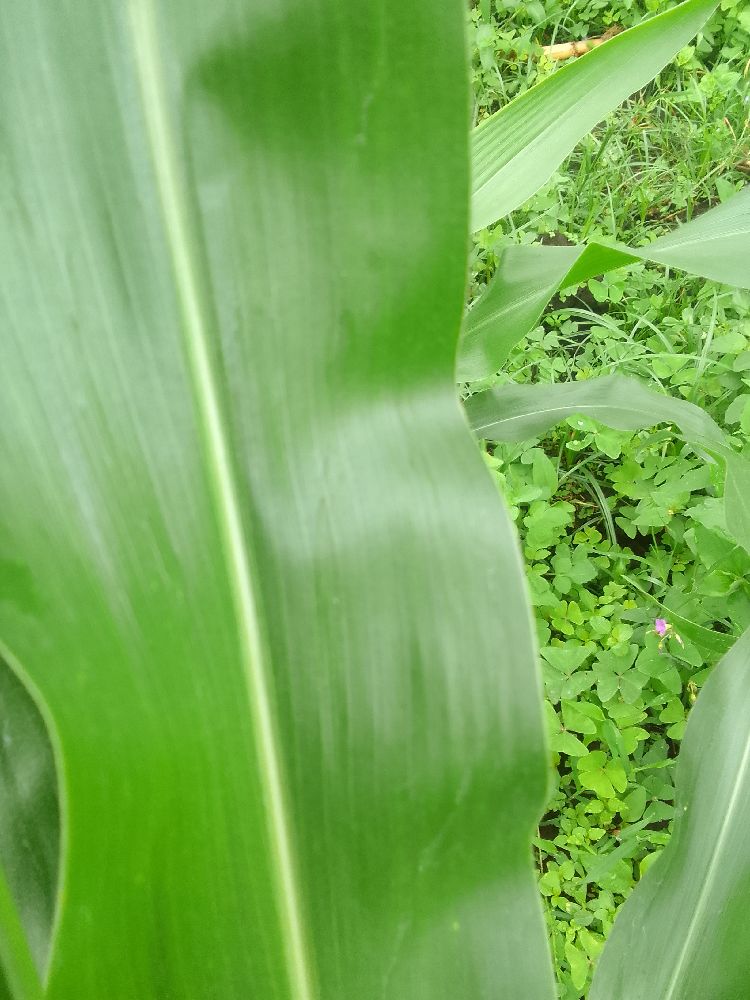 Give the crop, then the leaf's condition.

maize, healthy
